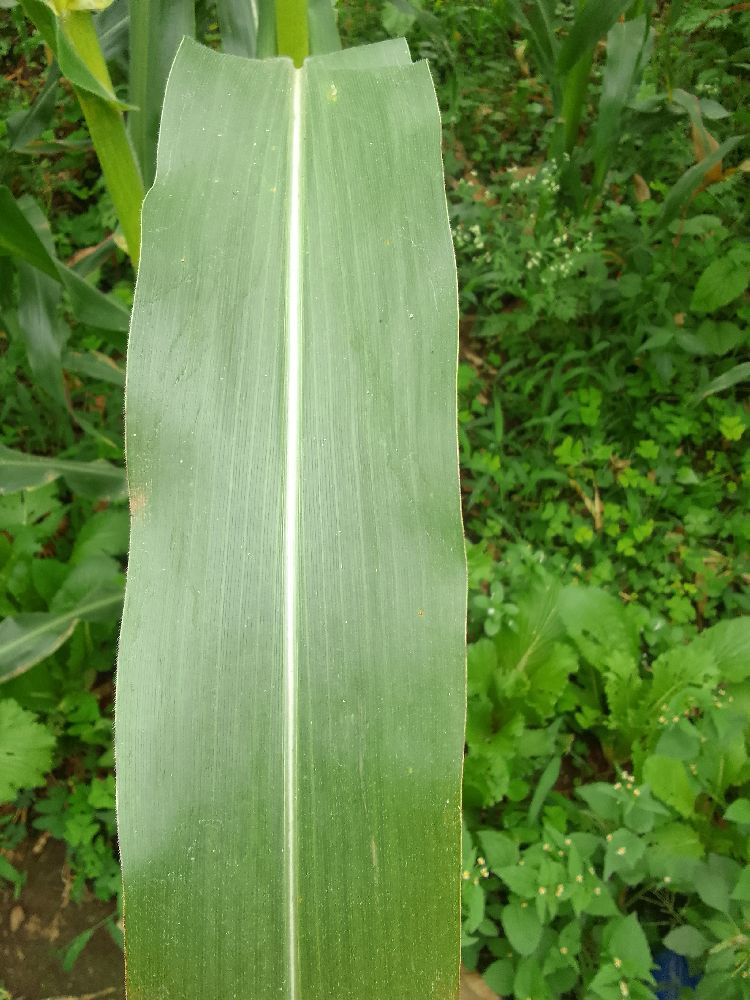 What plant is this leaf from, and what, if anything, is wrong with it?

maize, healthy
